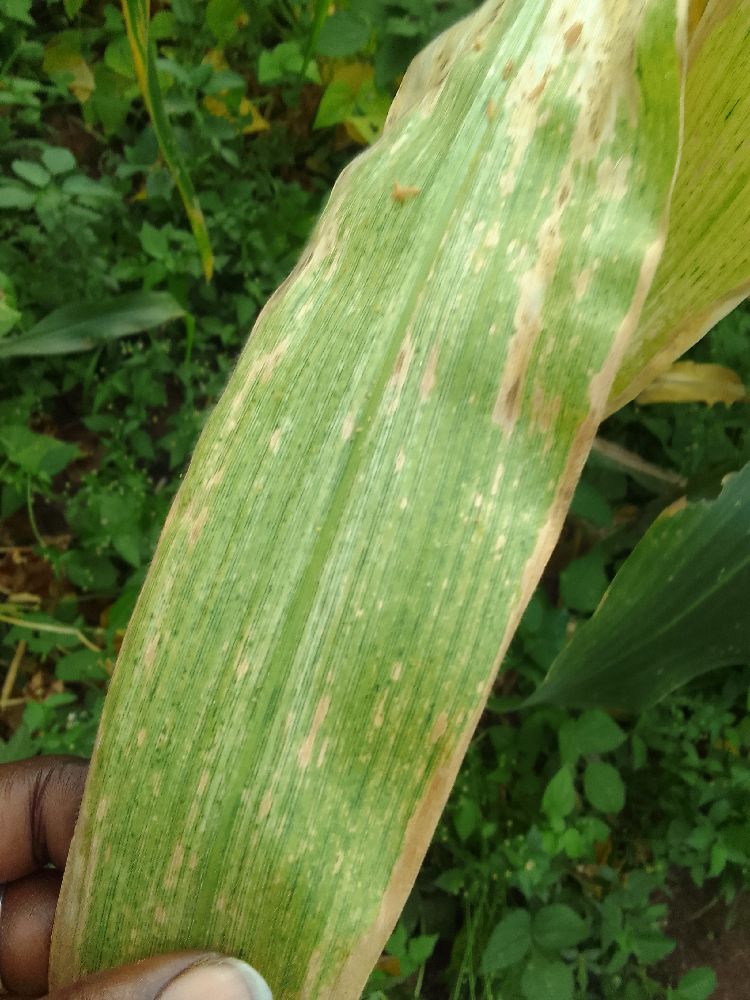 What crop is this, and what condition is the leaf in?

maize, maize lethal necrosis
